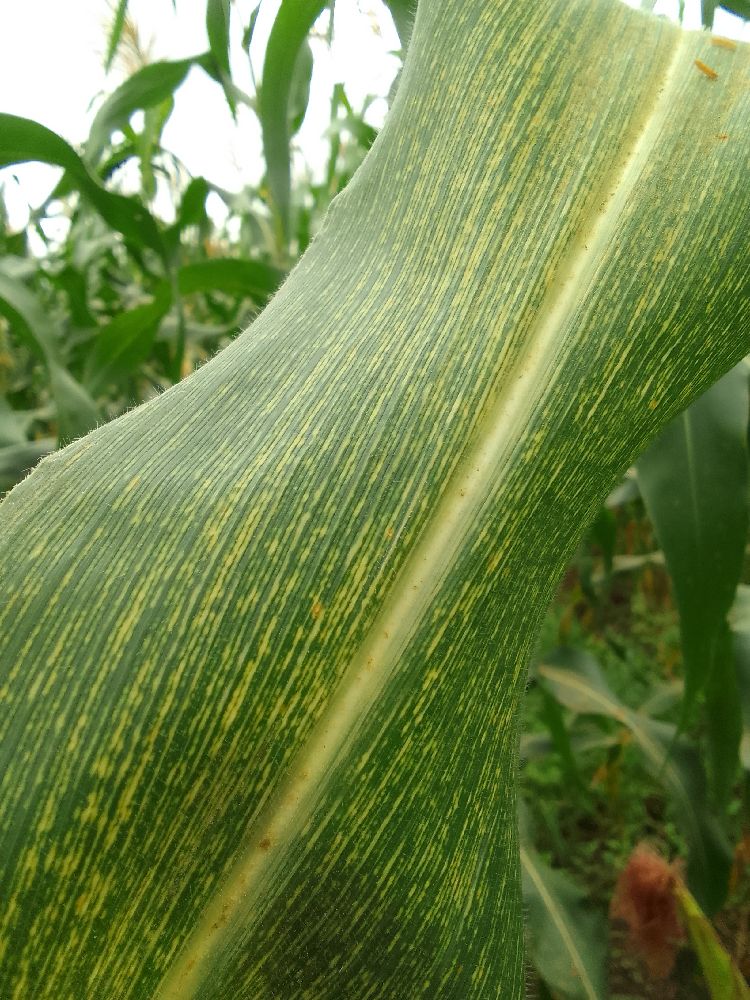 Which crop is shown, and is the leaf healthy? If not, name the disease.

maize, maize streak virus
